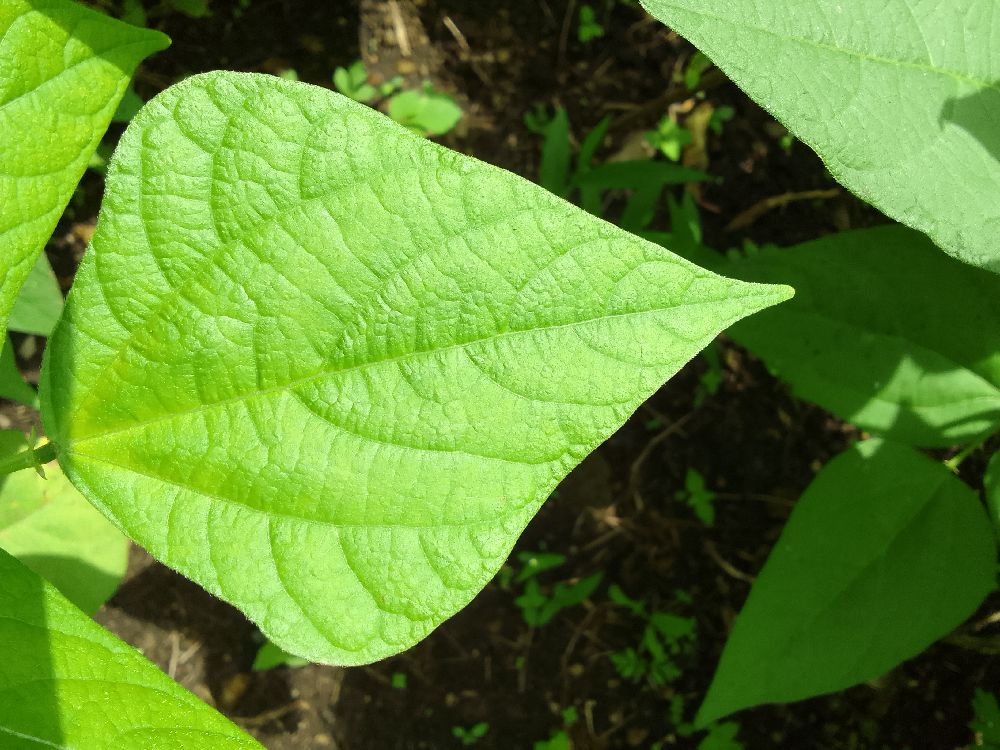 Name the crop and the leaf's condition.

common bean, healthy
